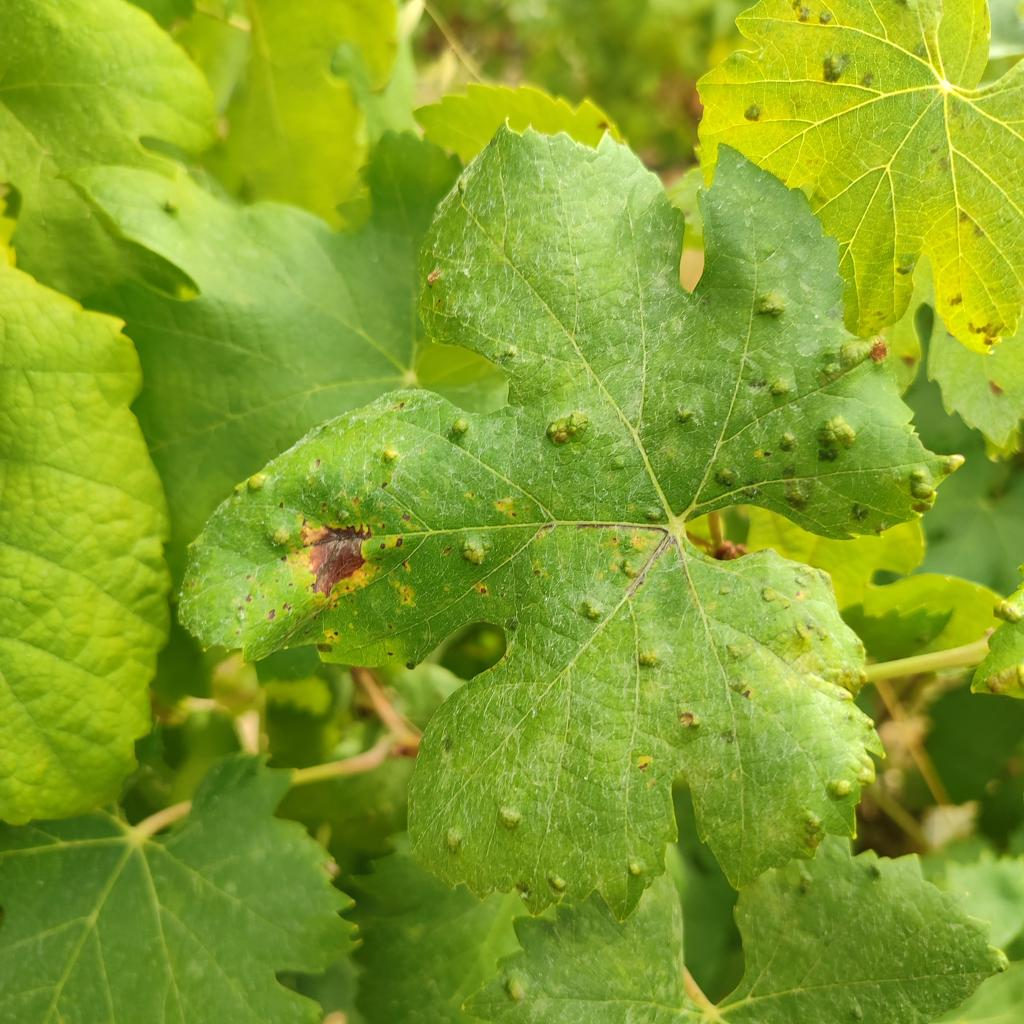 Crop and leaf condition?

grapevine, erineum mite
